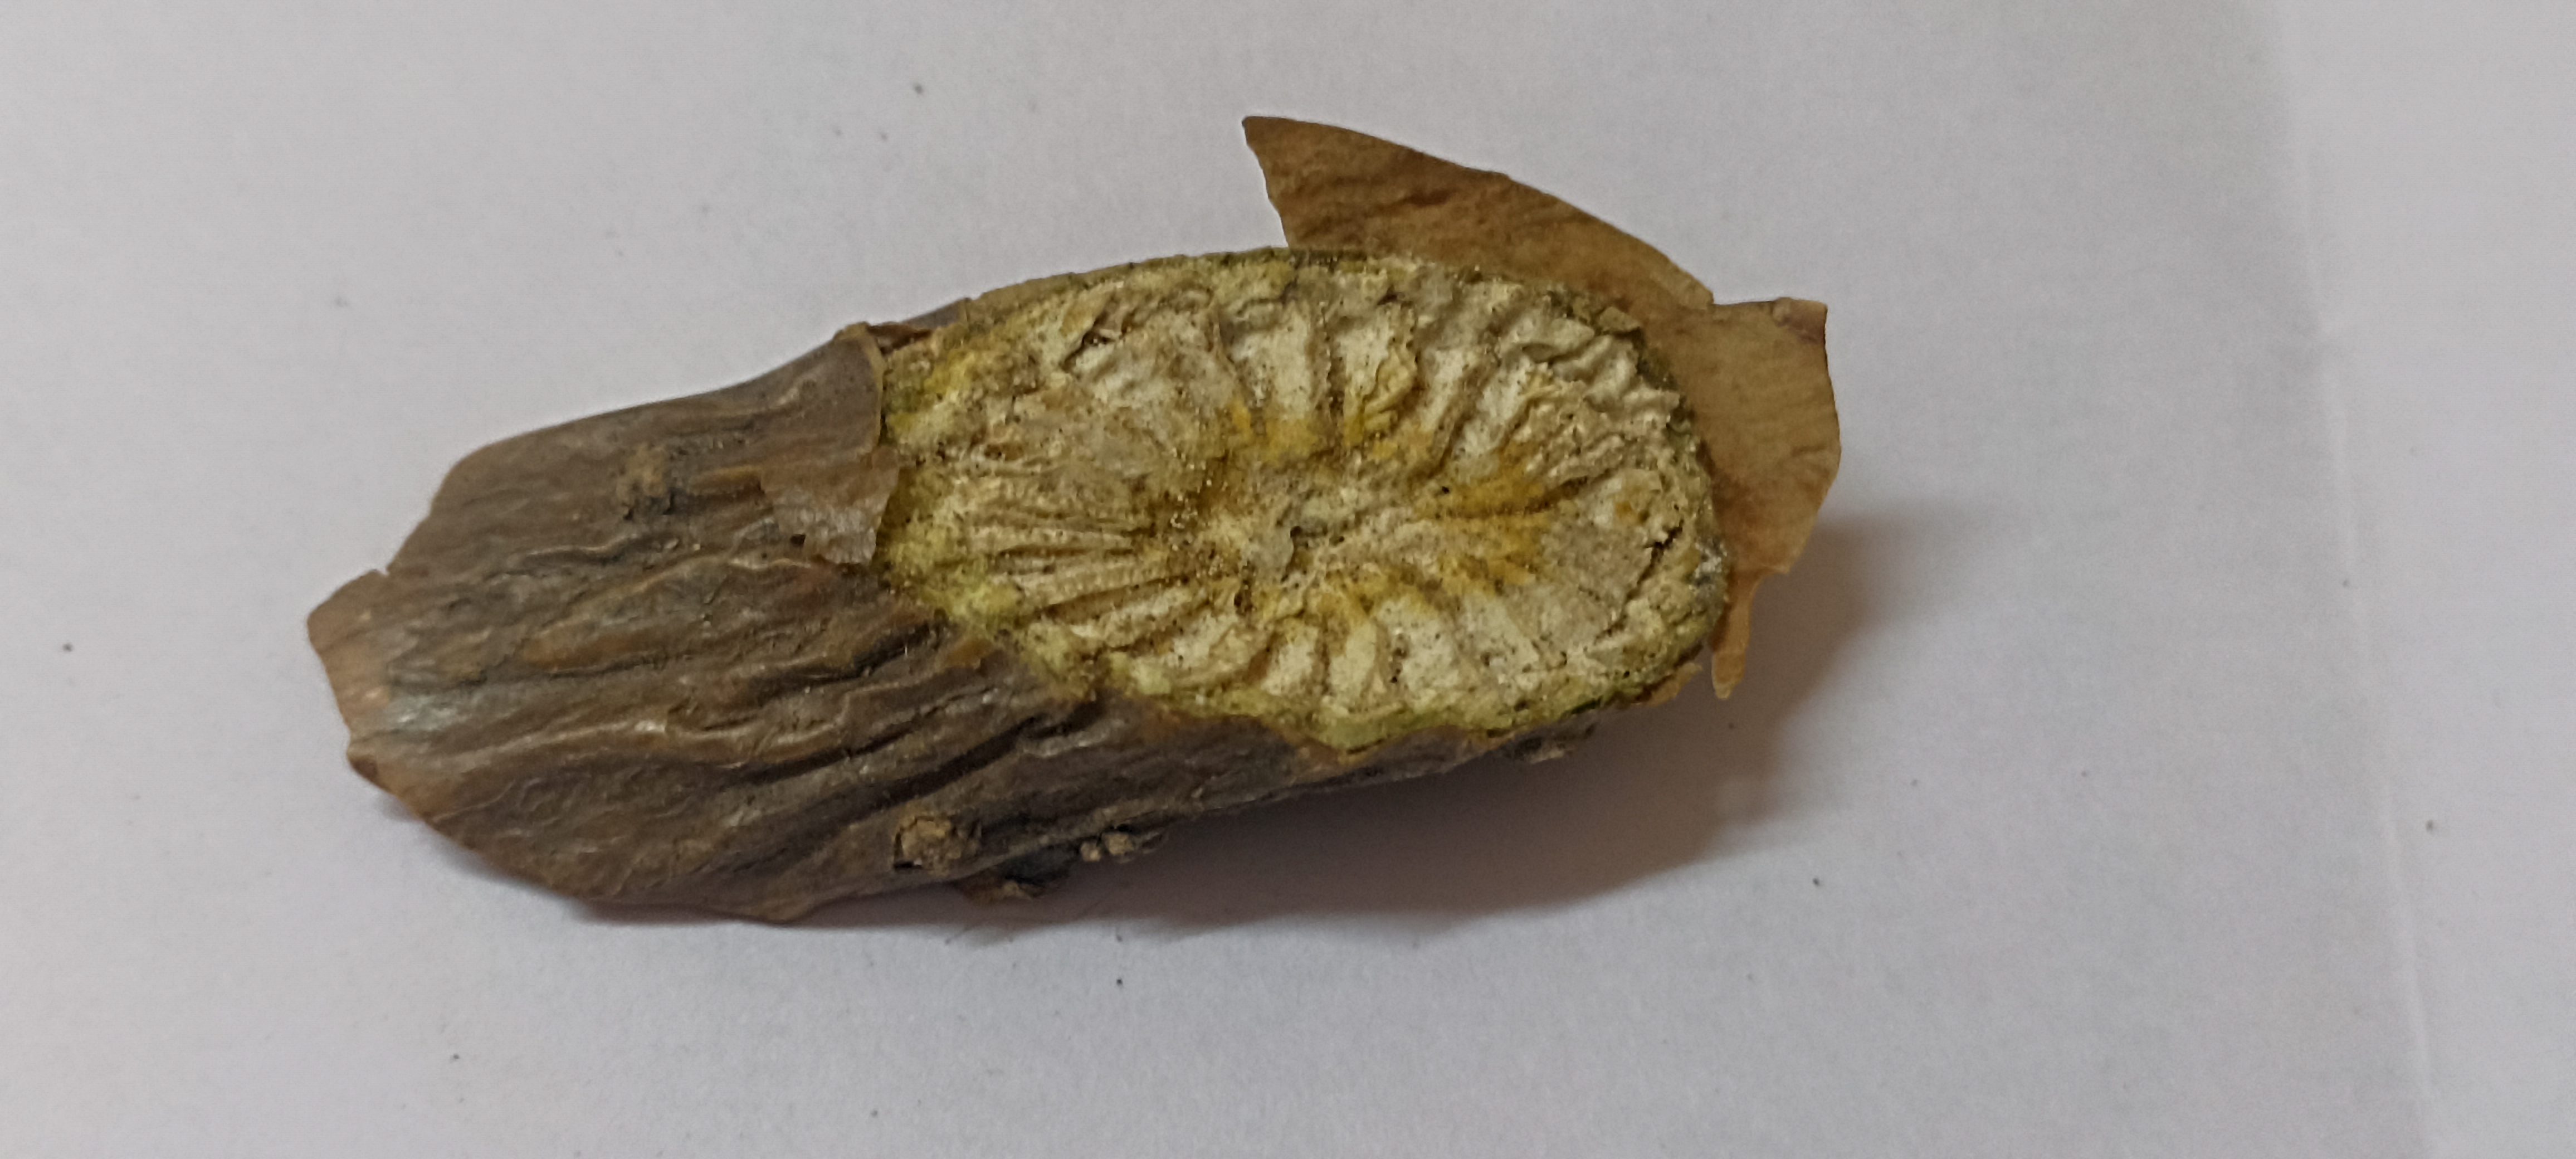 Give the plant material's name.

gulvel
